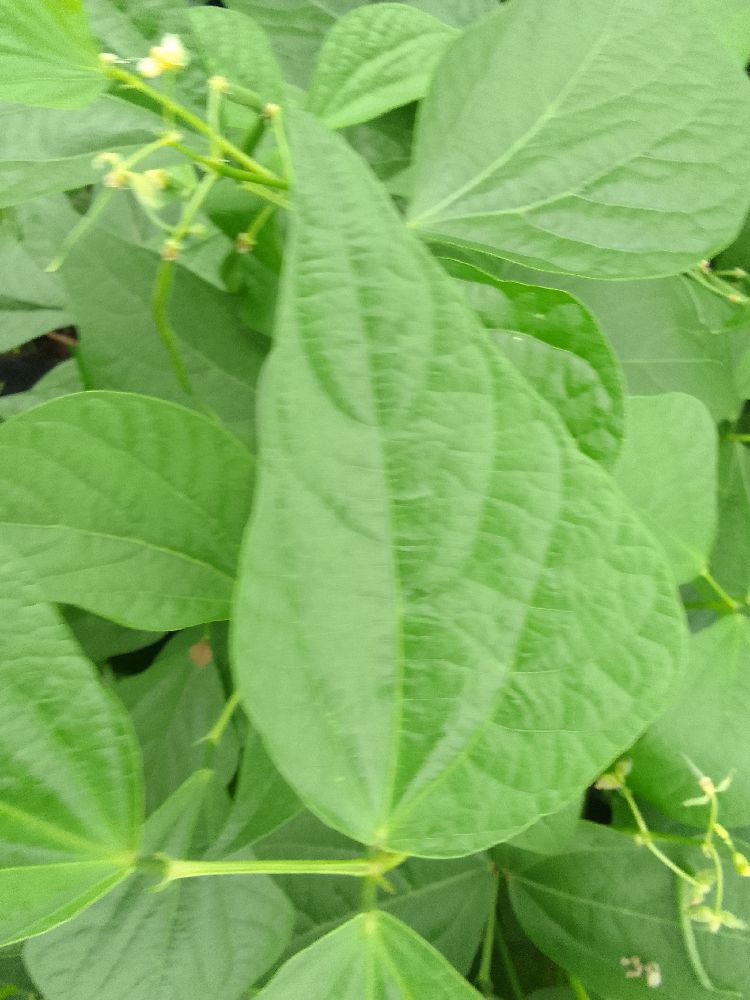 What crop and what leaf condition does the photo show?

common bean, healthy
